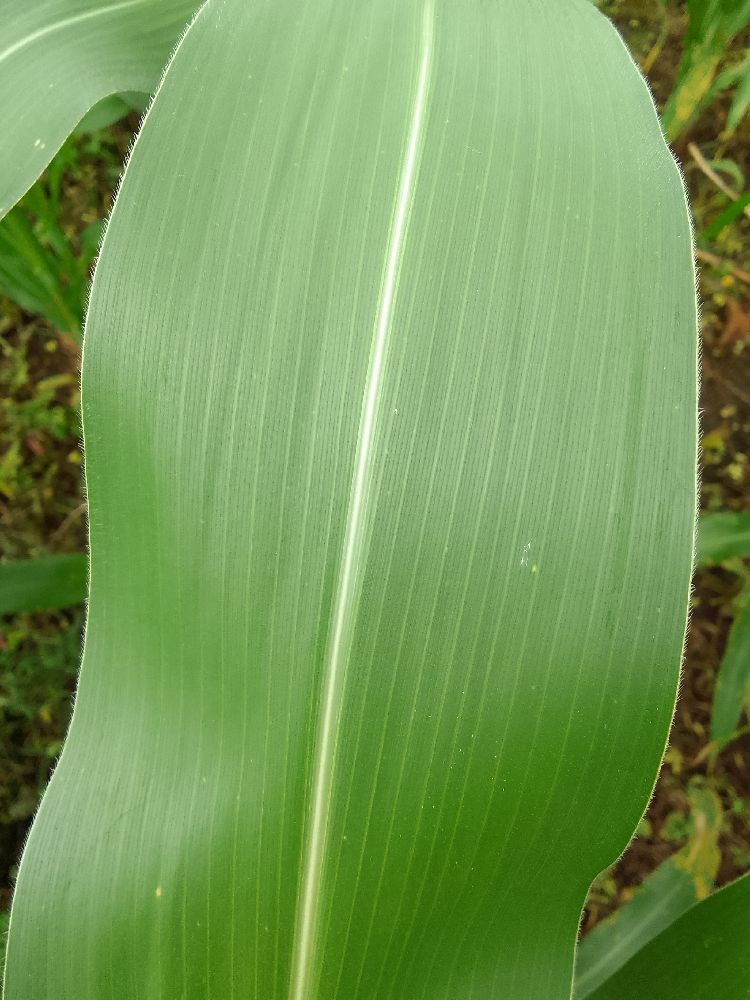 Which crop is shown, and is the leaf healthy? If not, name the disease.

maize, healthy
